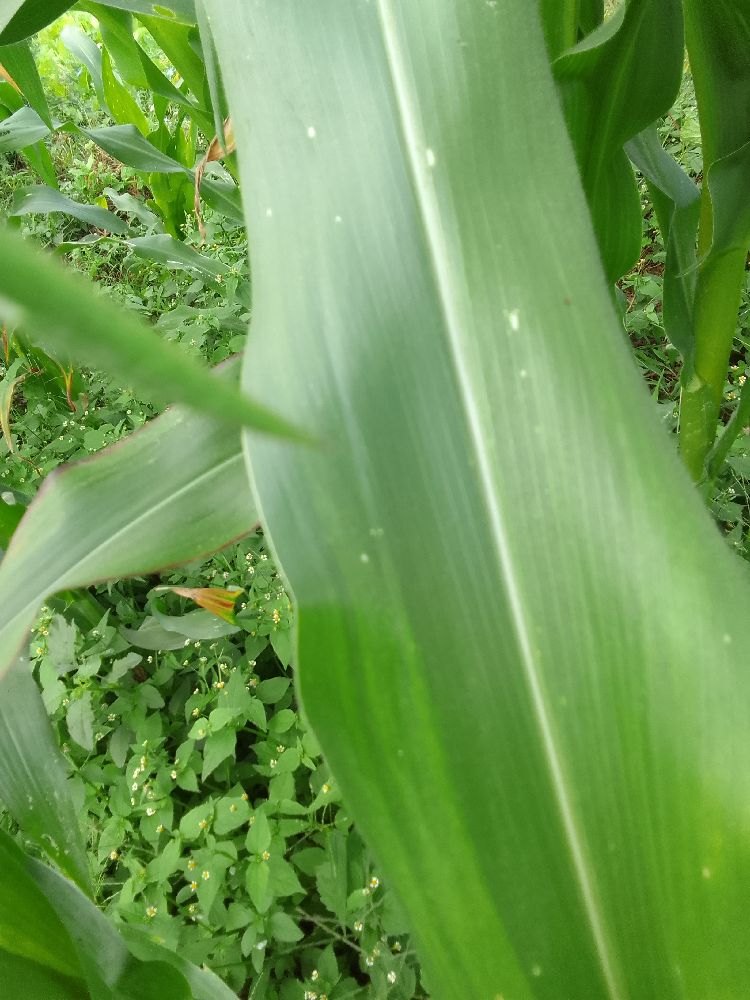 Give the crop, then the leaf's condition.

maize, healthy
